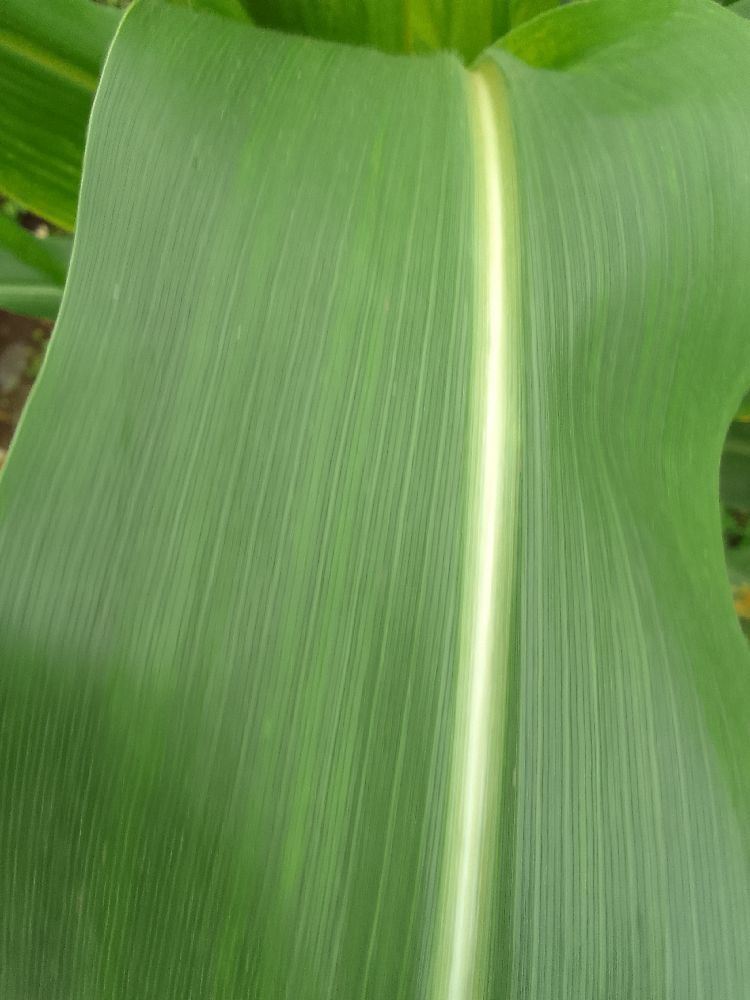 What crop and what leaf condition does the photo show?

maize, healthy
